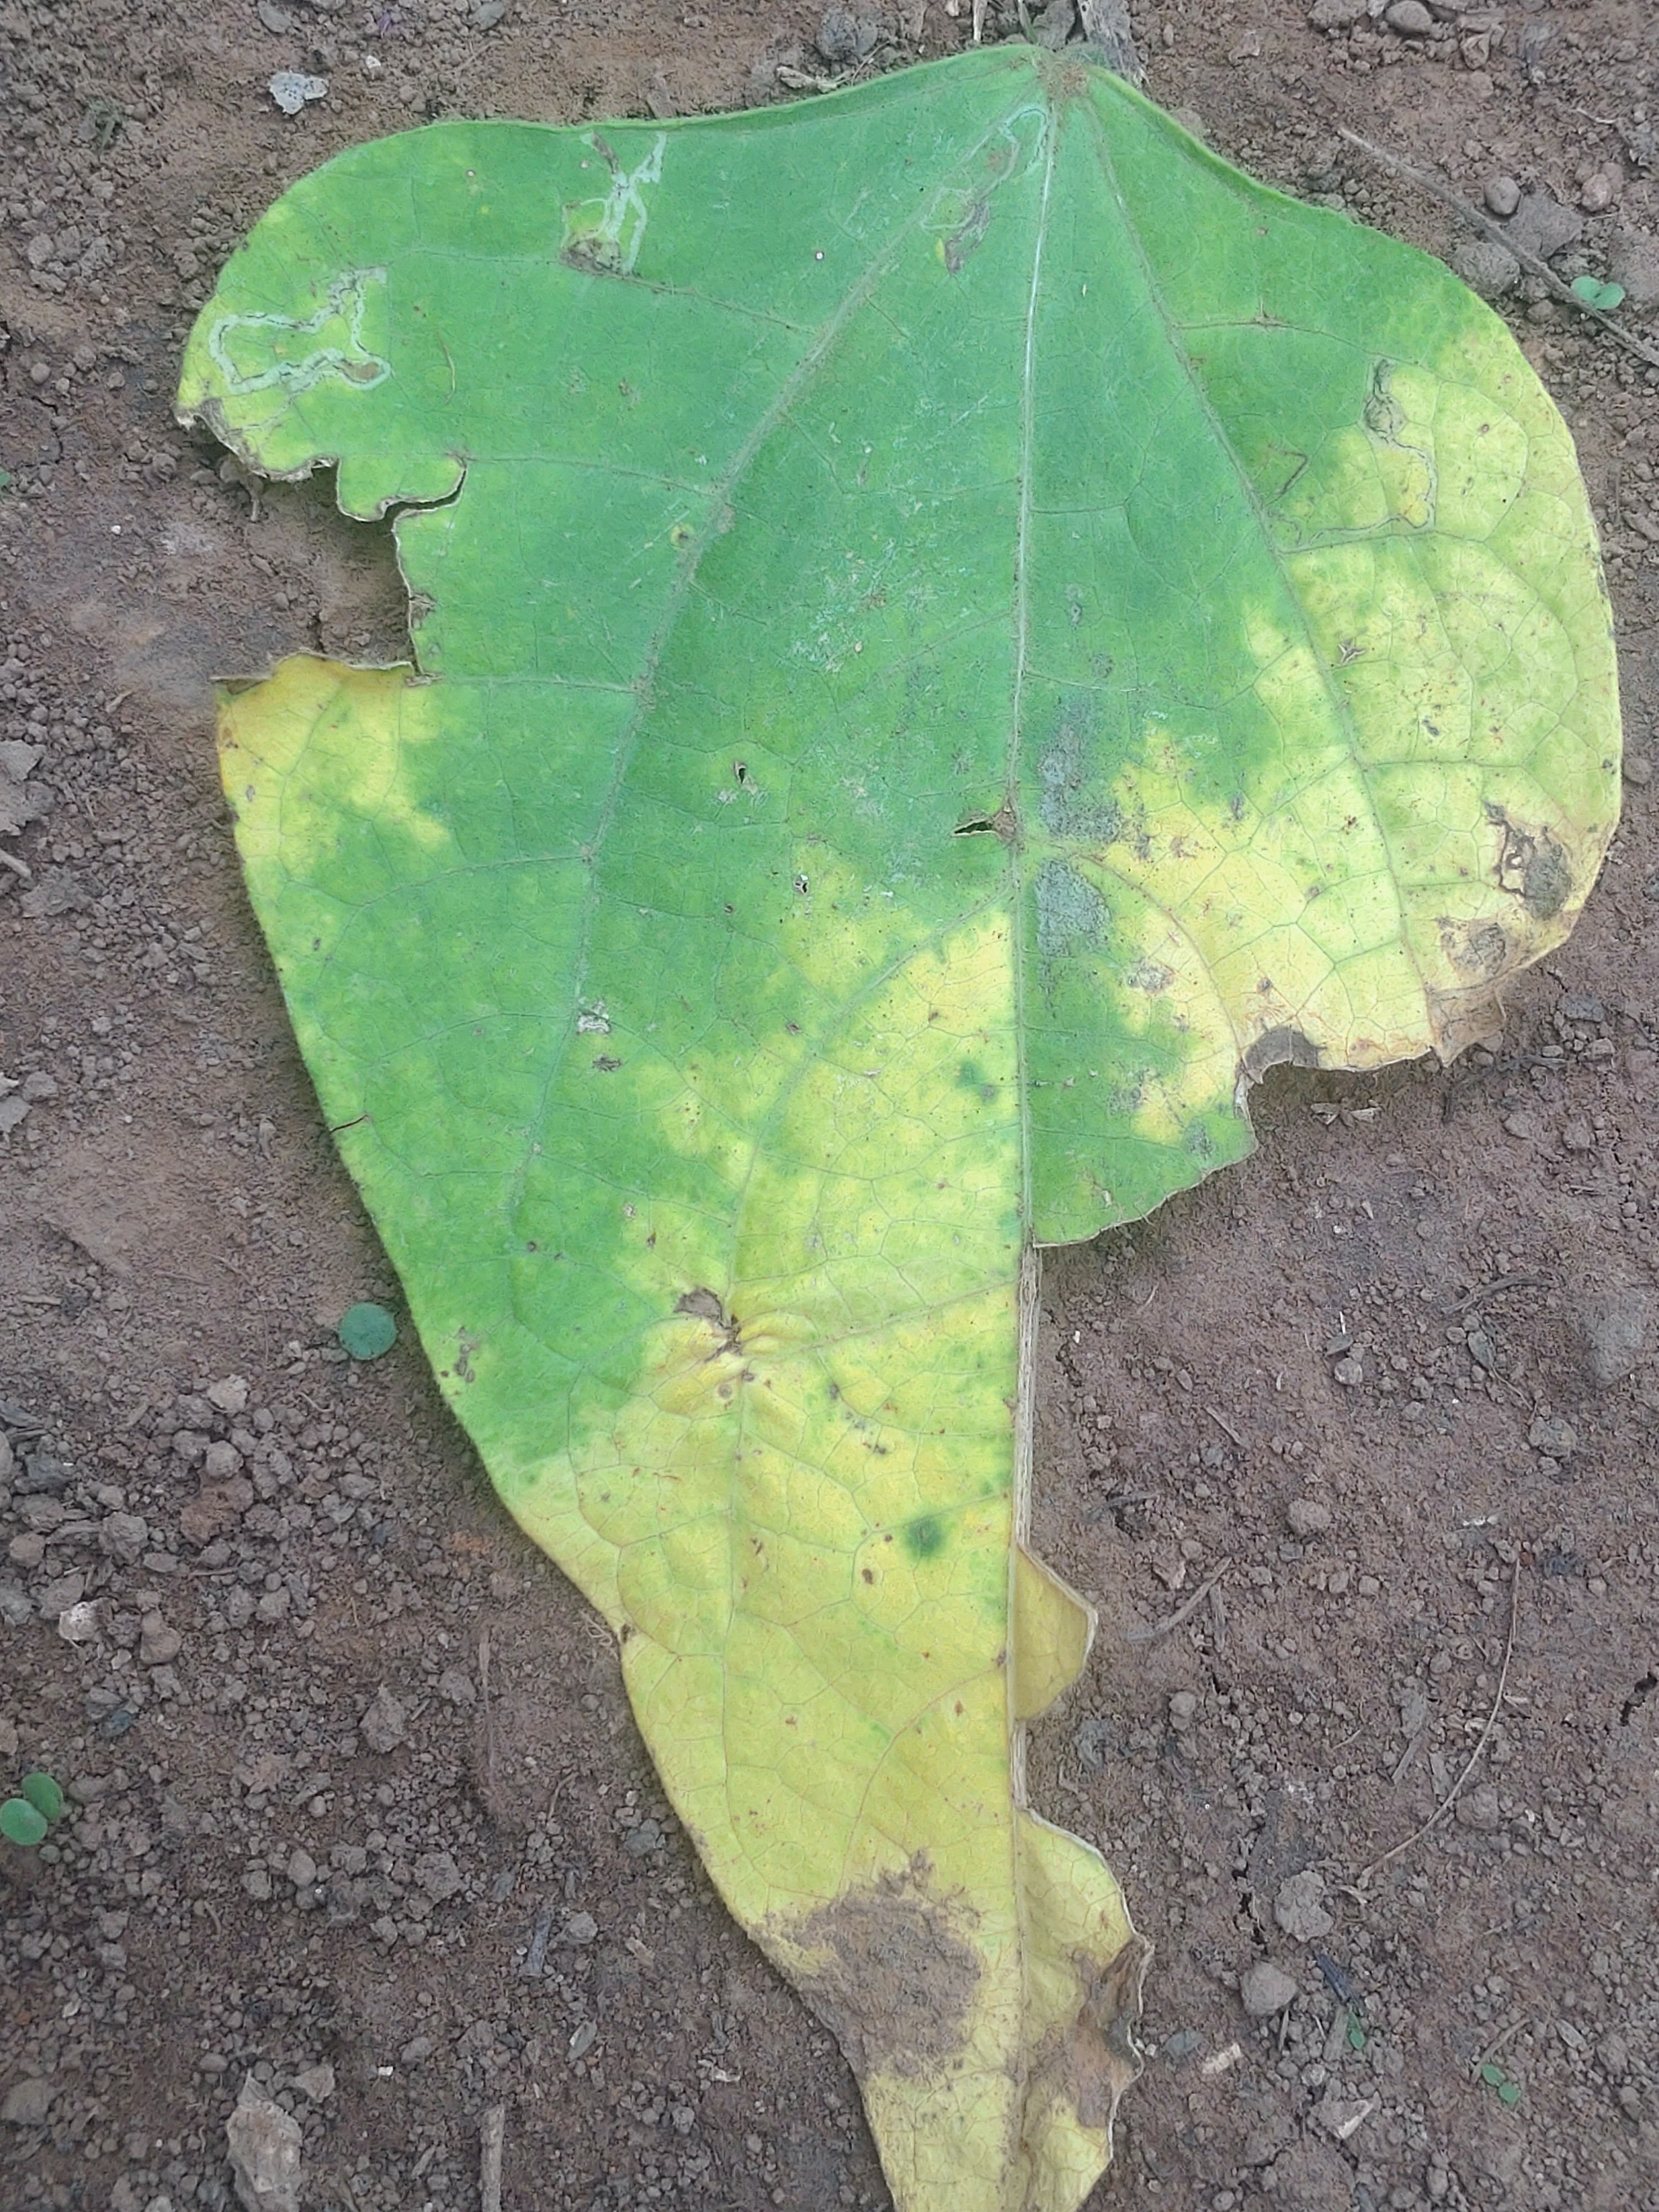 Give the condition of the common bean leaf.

anthracnose
